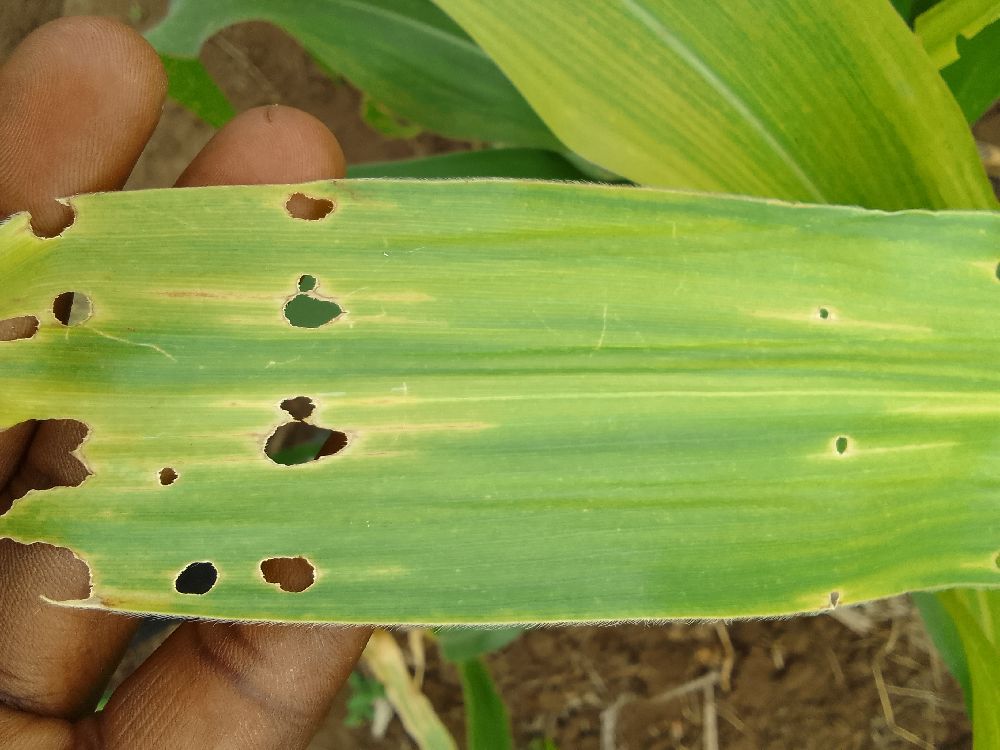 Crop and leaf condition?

maize, maize lethal necrosis
